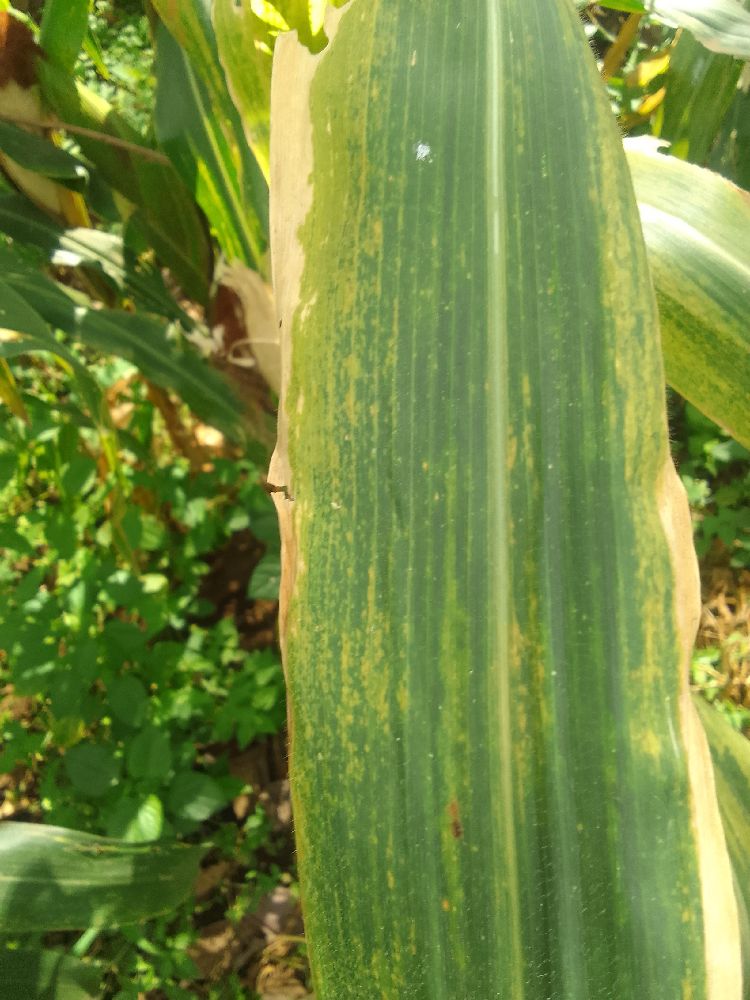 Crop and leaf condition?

maize, maize lethal necrosis
